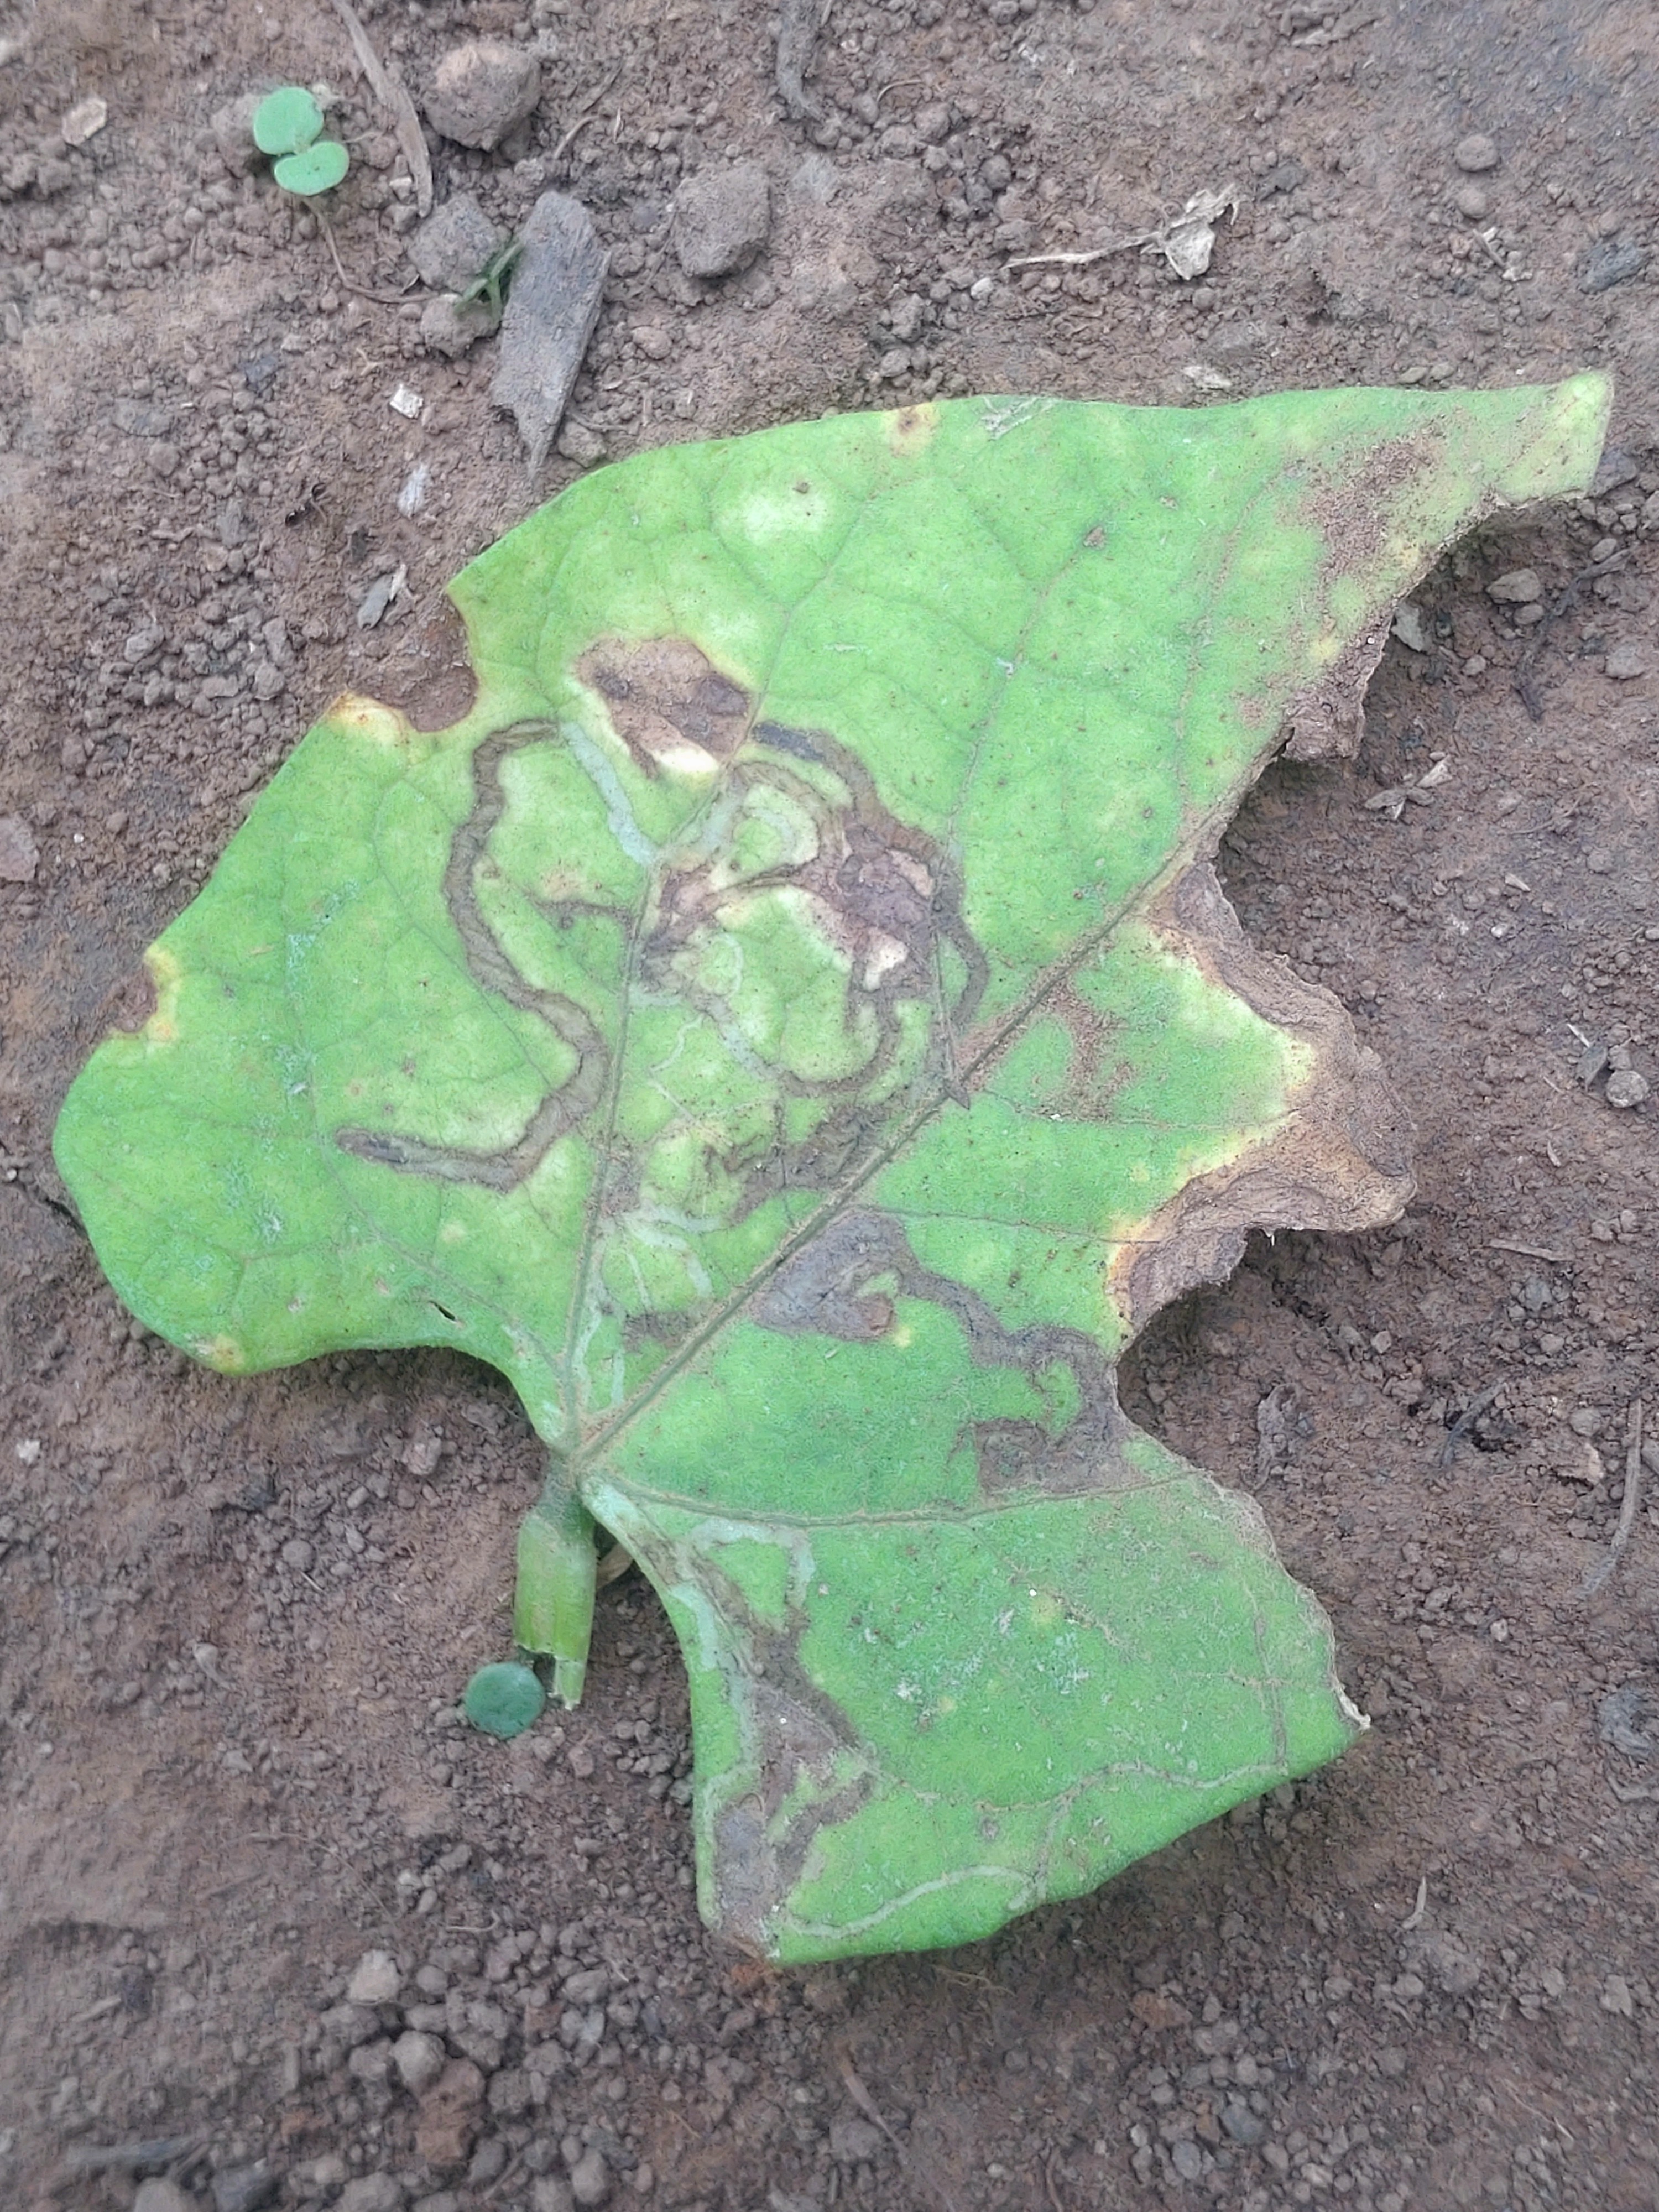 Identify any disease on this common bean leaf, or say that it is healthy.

anthracnose
